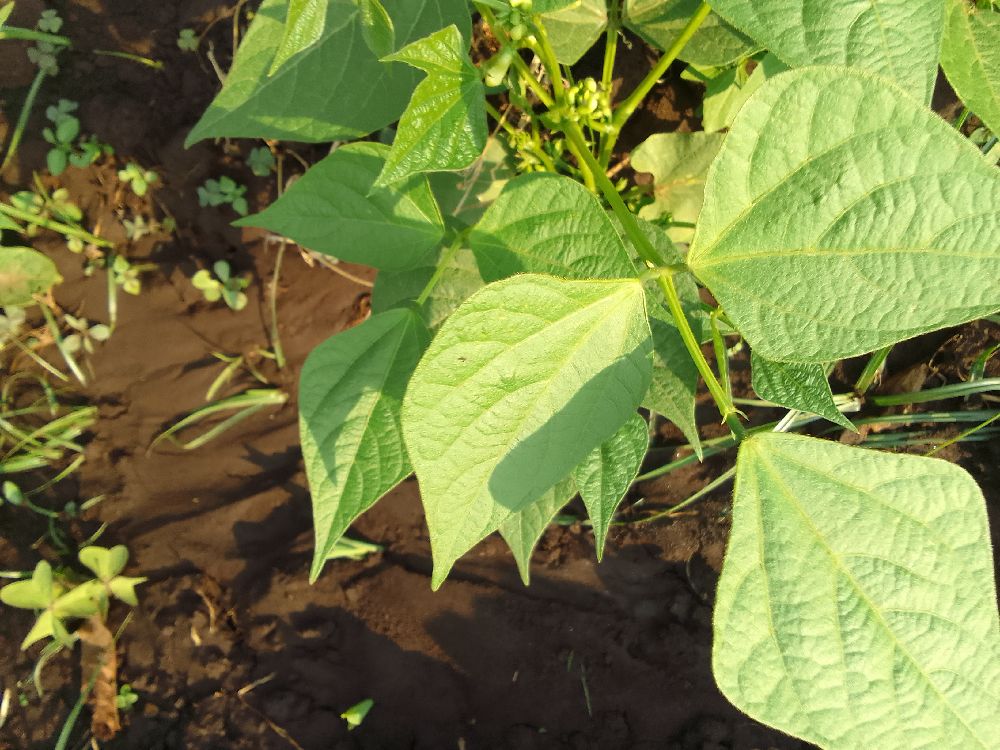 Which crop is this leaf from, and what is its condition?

common bean, healthy
